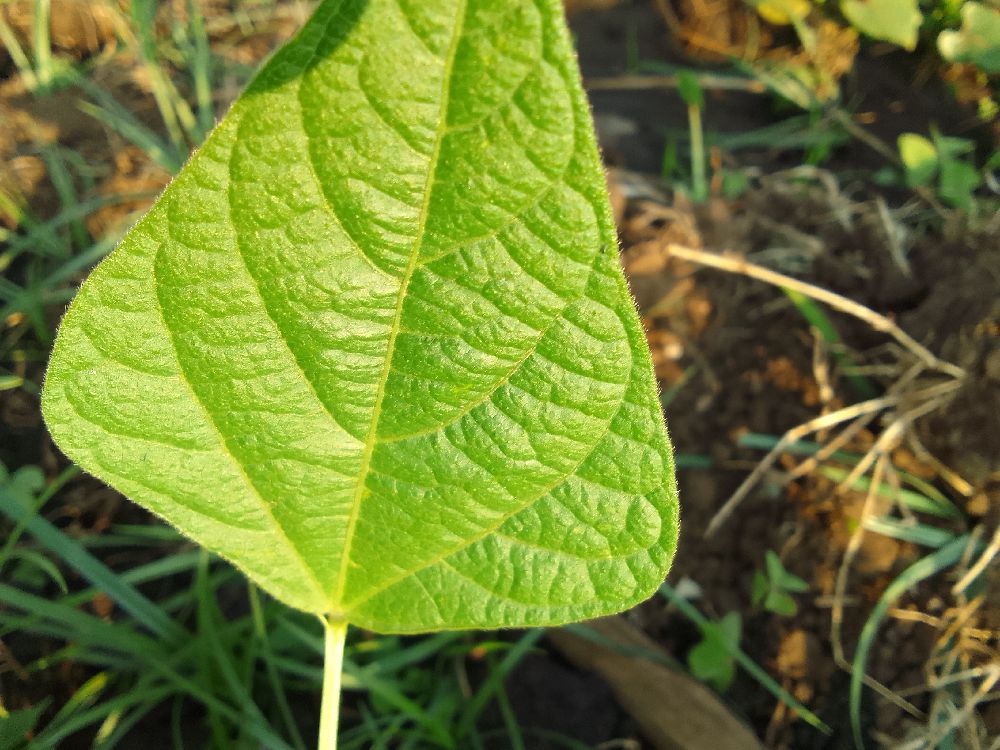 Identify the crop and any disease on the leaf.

common bean, healthy
